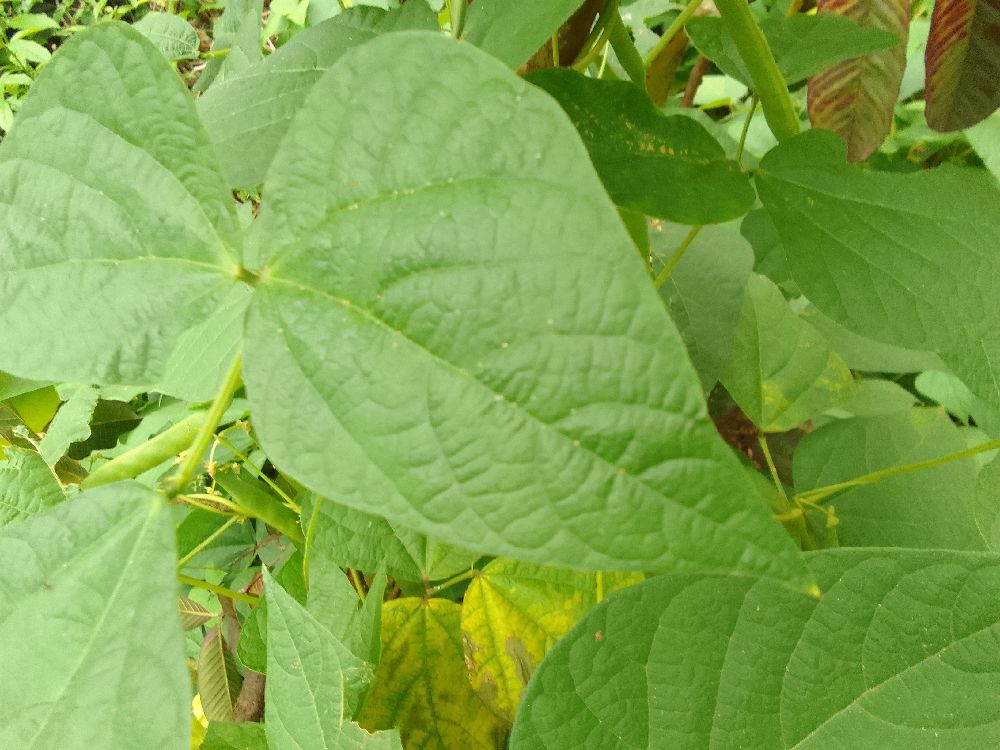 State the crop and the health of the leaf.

common bean, healthy
